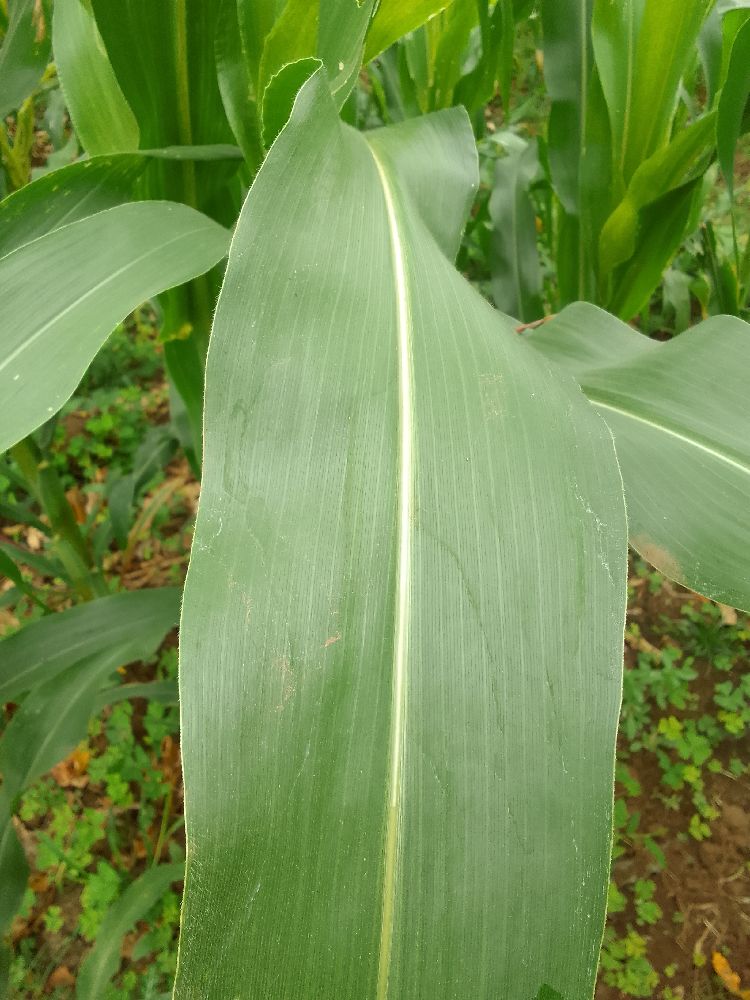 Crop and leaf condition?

maize, healthy
